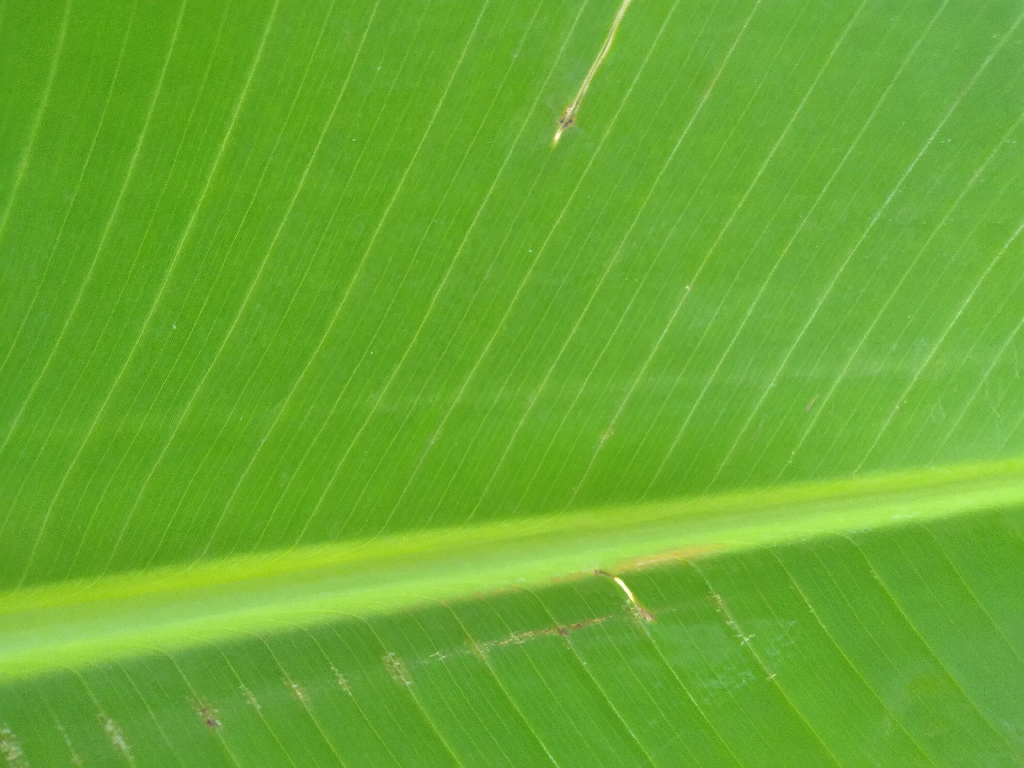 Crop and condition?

banana, healthy
